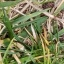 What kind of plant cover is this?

grass
